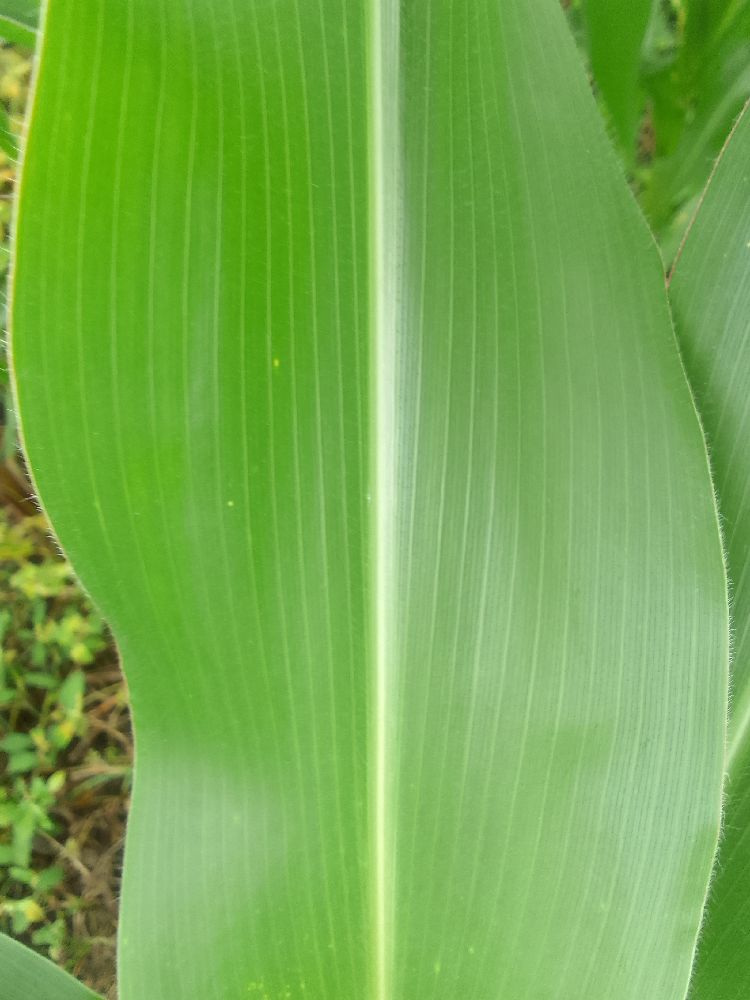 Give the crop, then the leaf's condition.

maize, healthy
